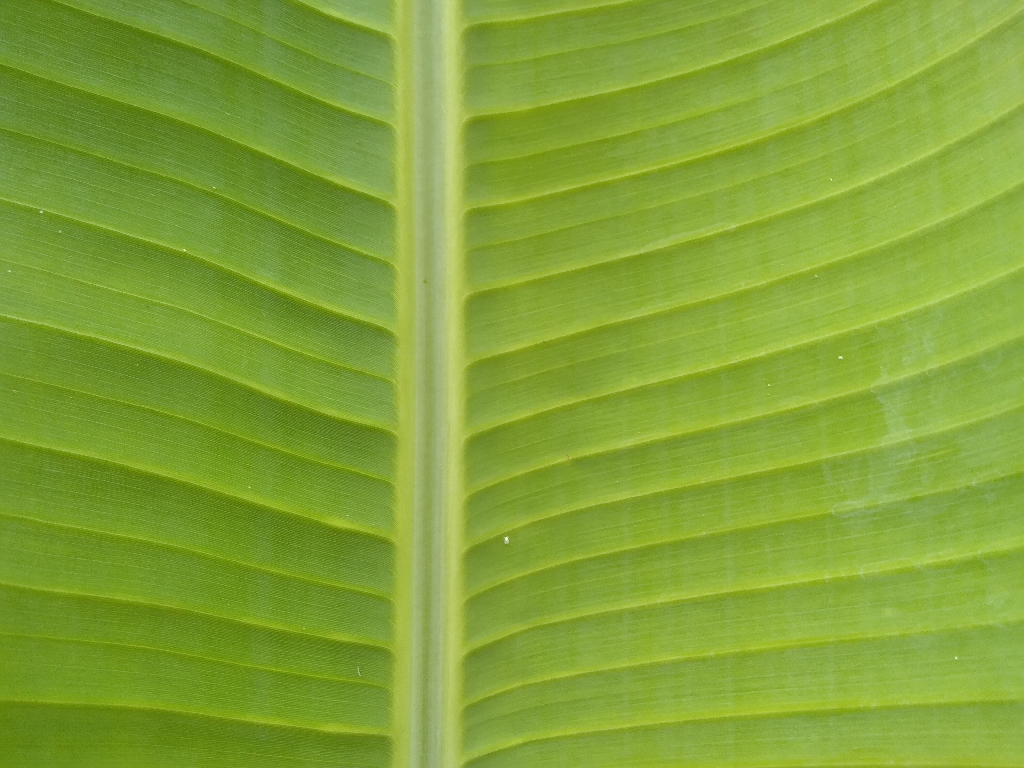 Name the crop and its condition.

banana, healthy
